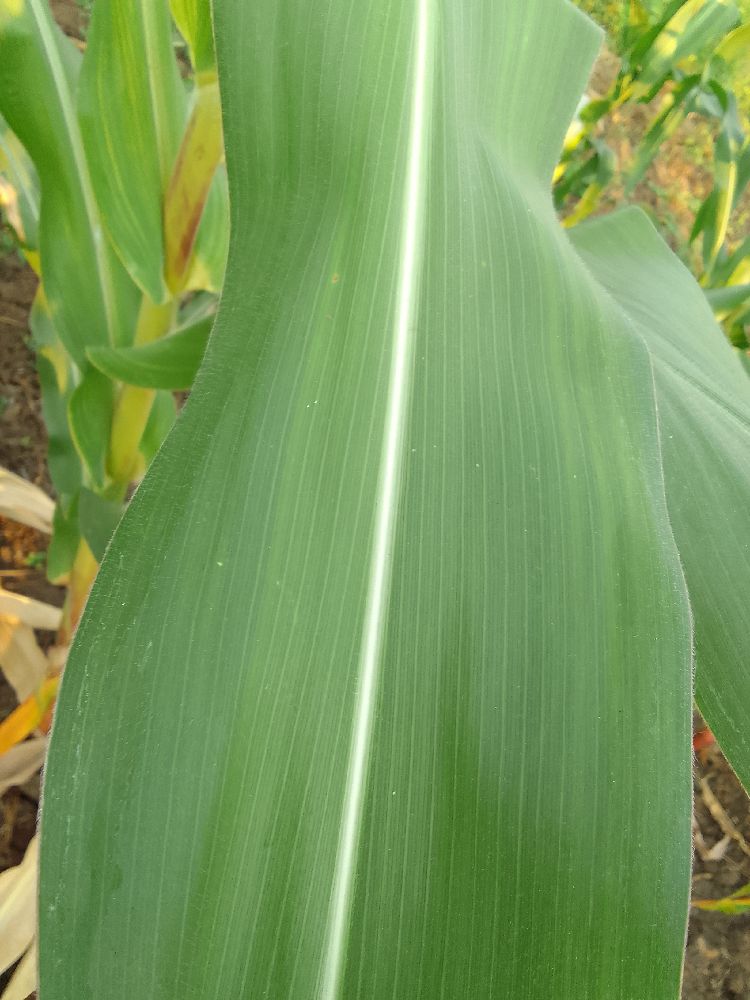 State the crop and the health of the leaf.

maize, healthy
